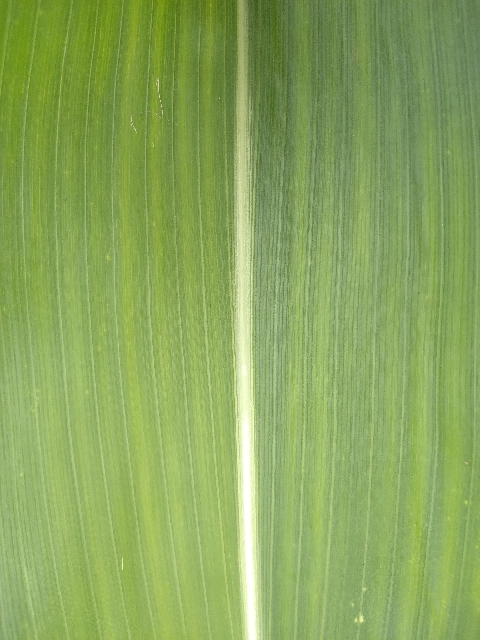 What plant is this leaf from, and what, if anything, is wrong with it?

maize, healthy
